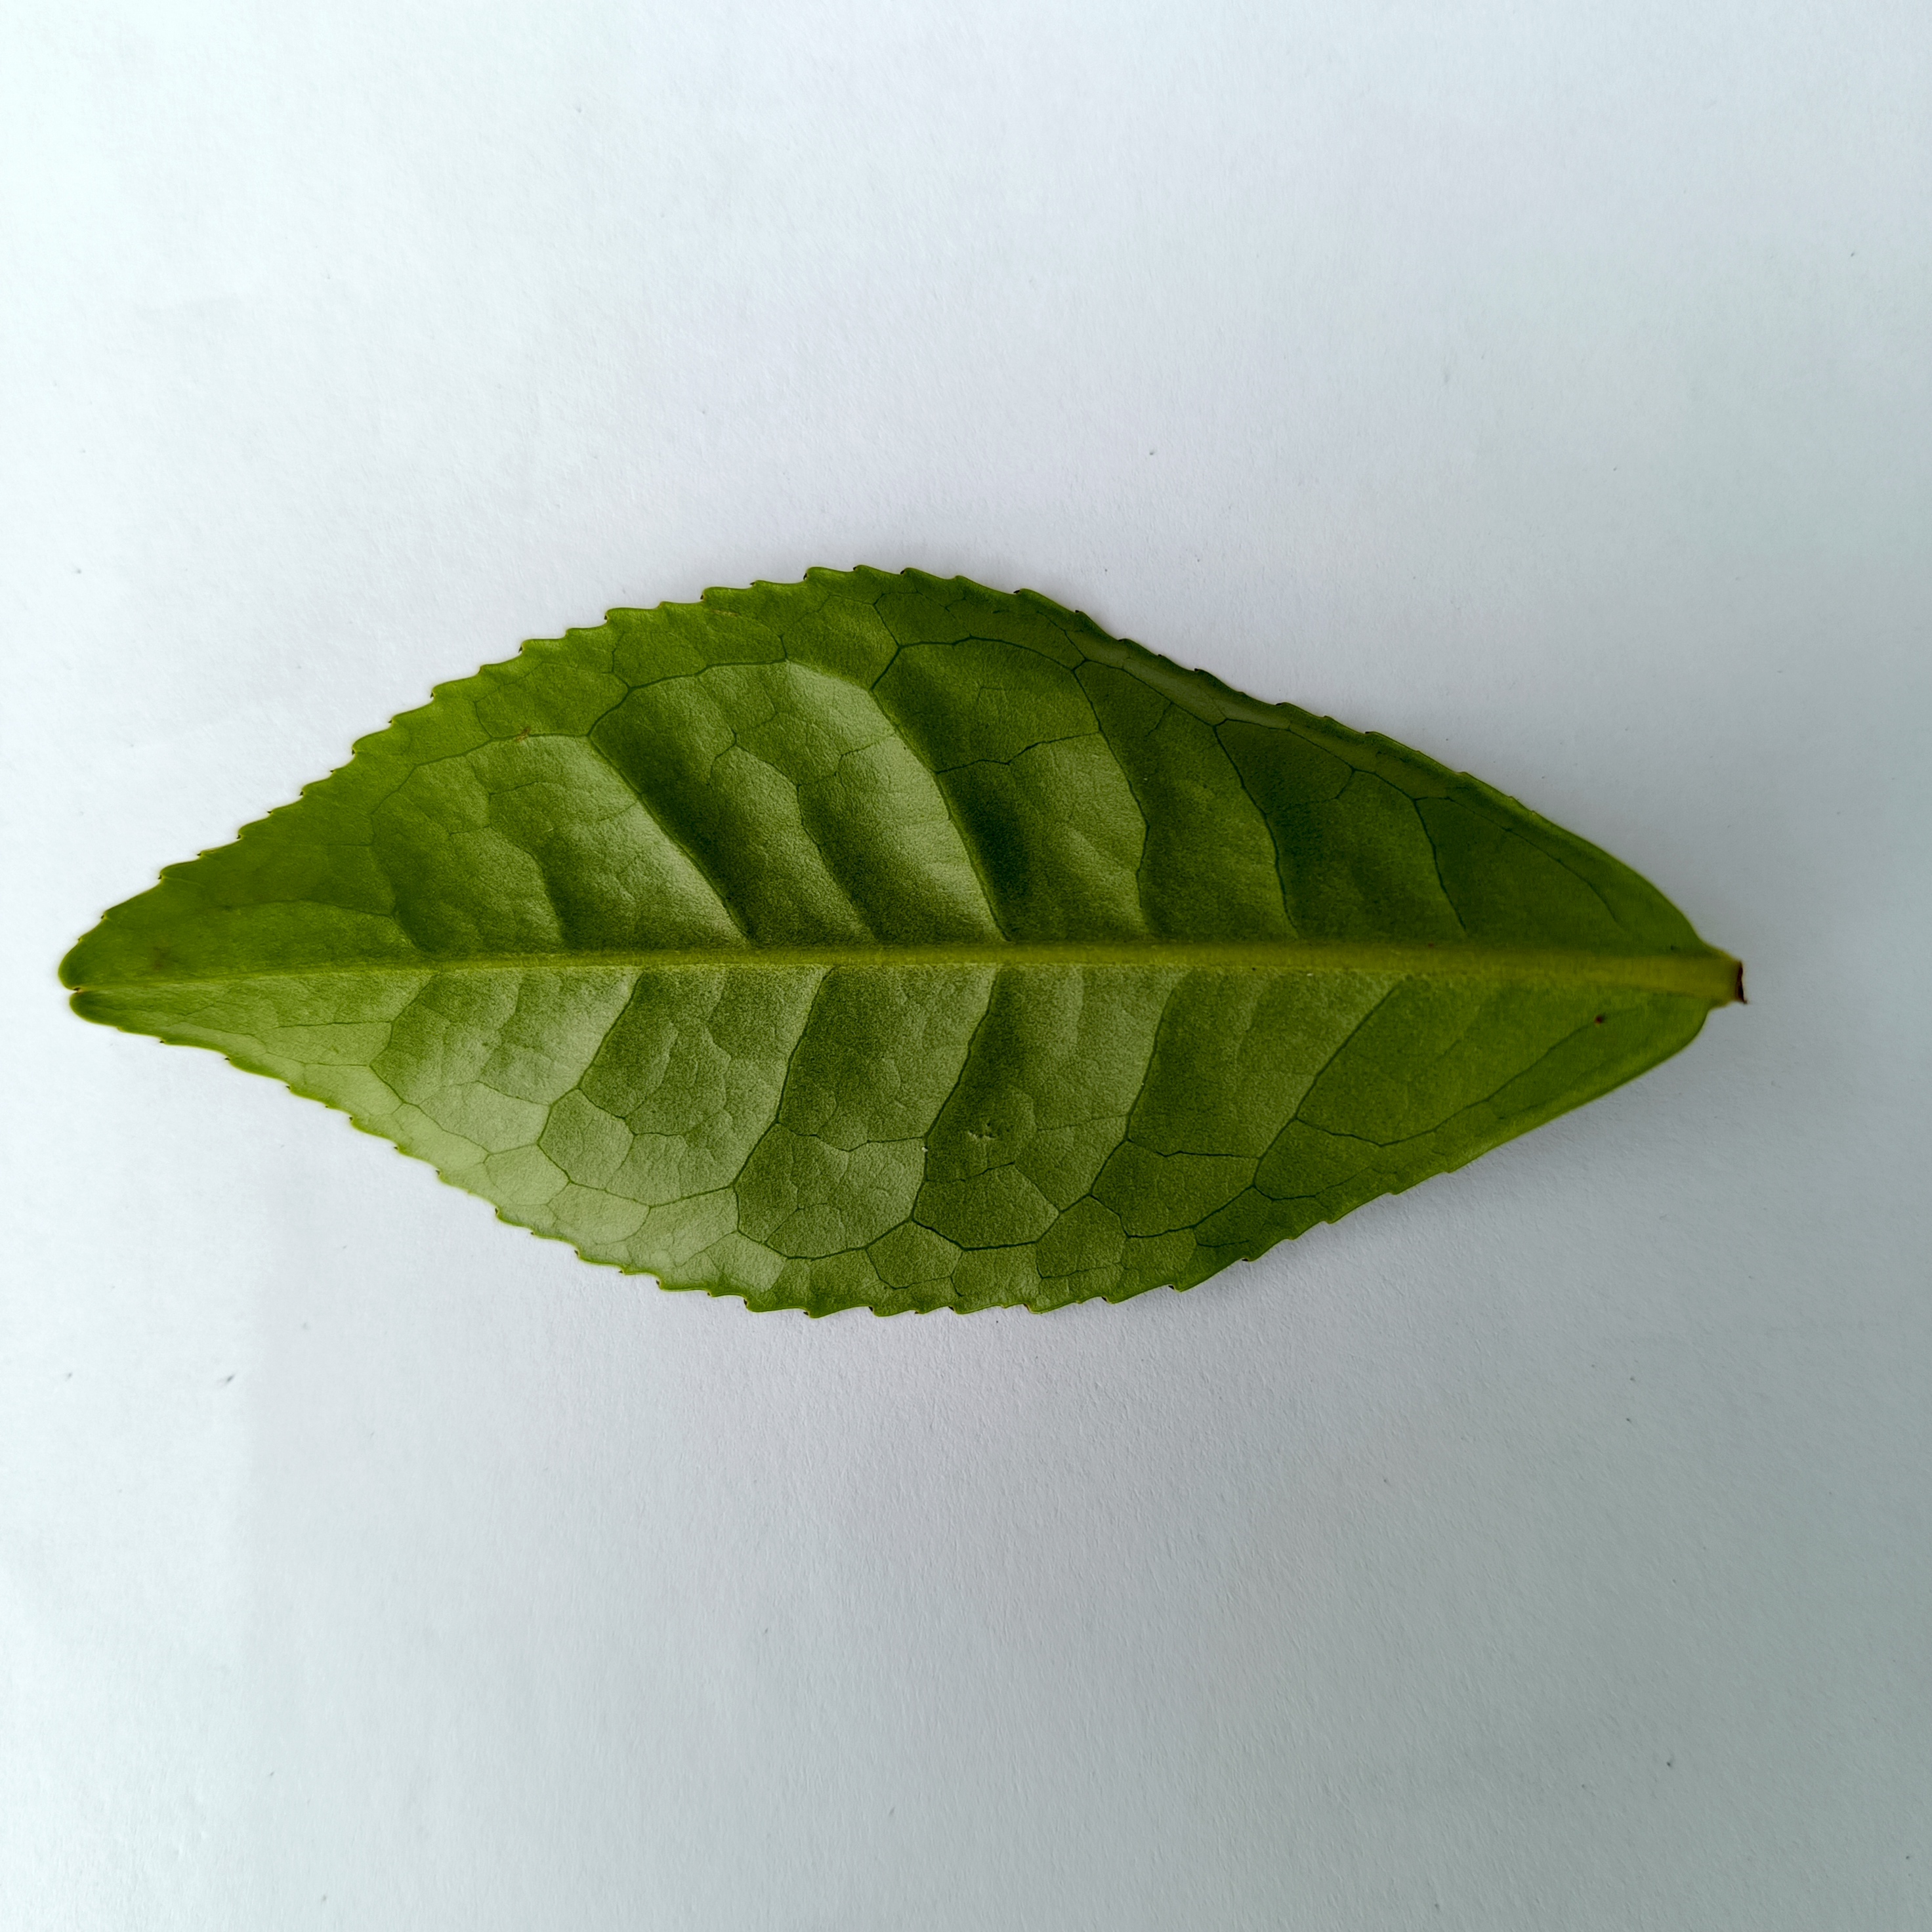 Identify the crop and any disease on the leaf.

tea, healthy
